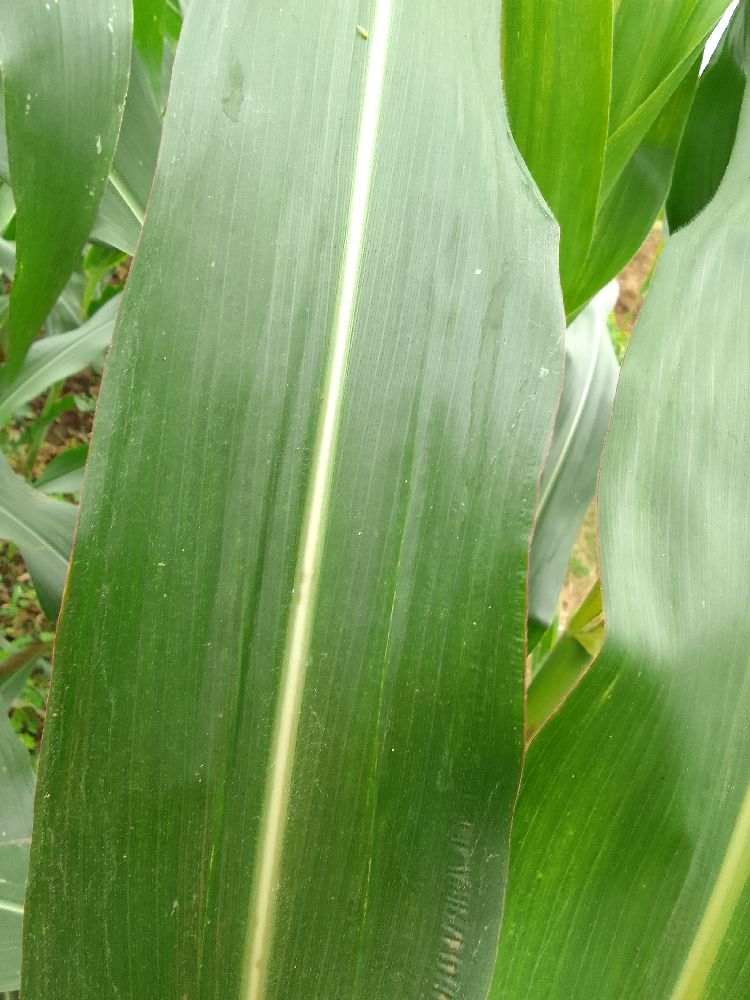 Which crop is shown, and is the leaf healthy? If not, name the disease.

maize, healthy
